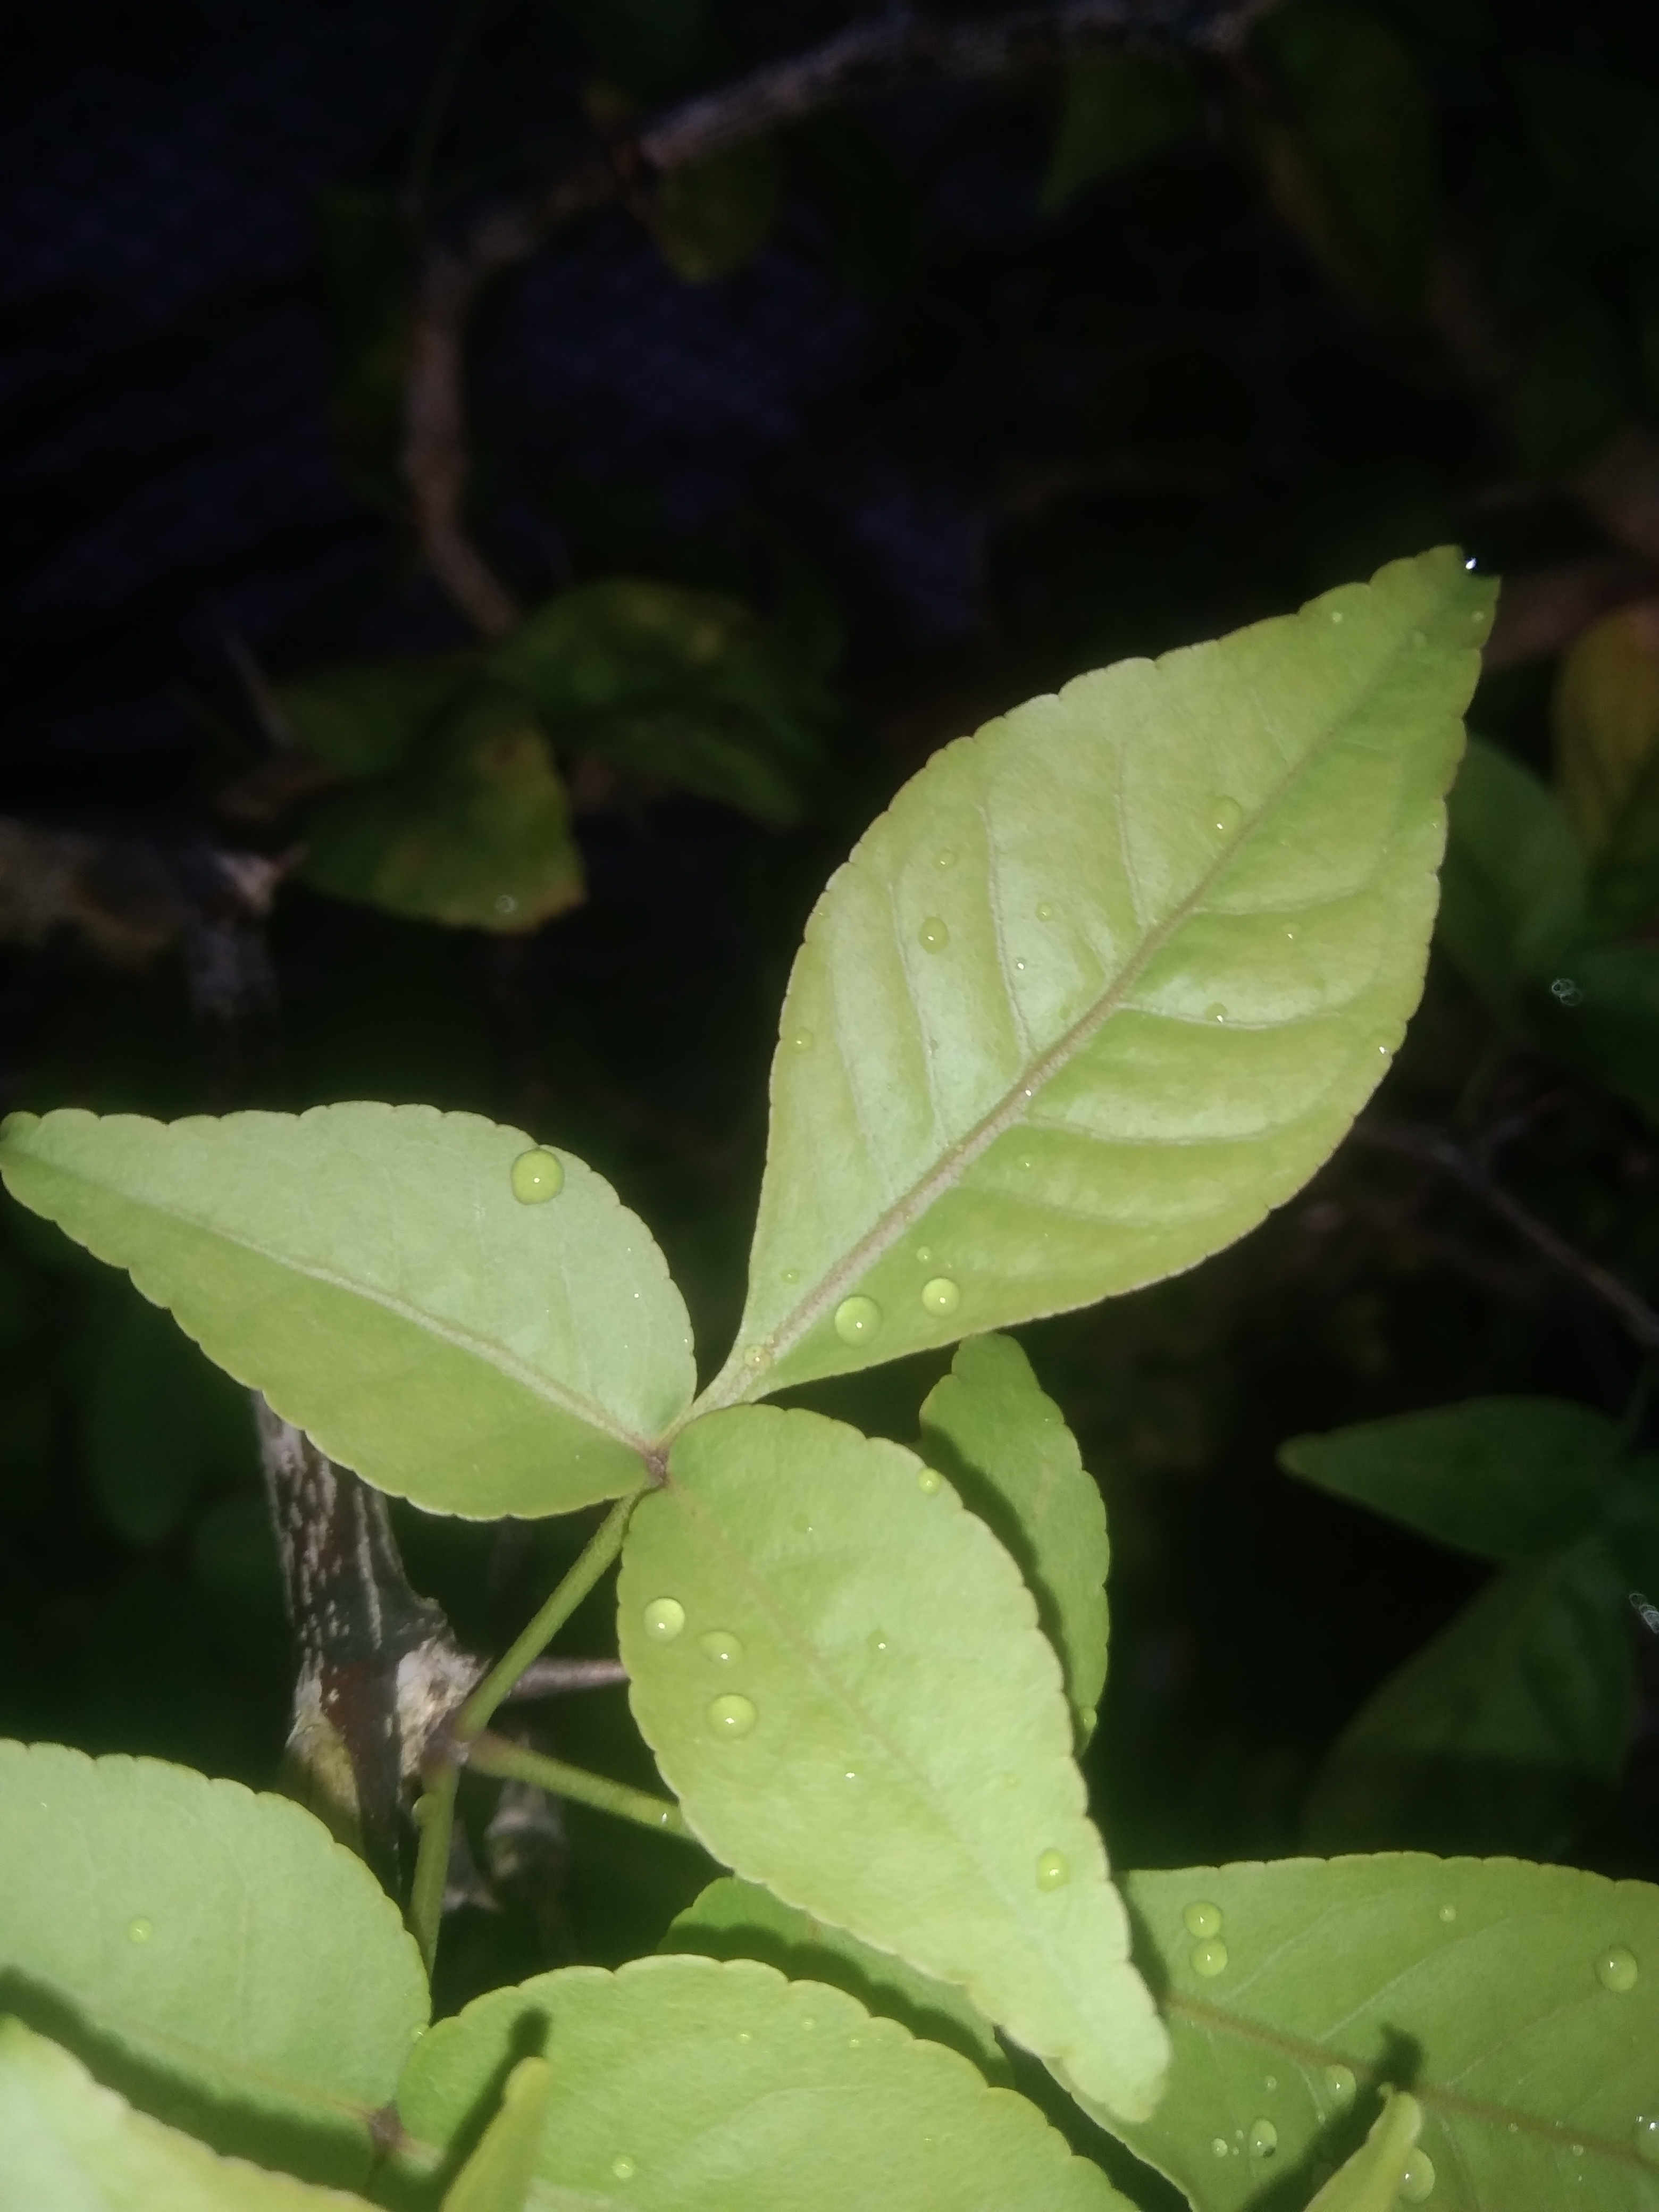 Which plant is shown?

wood apple
